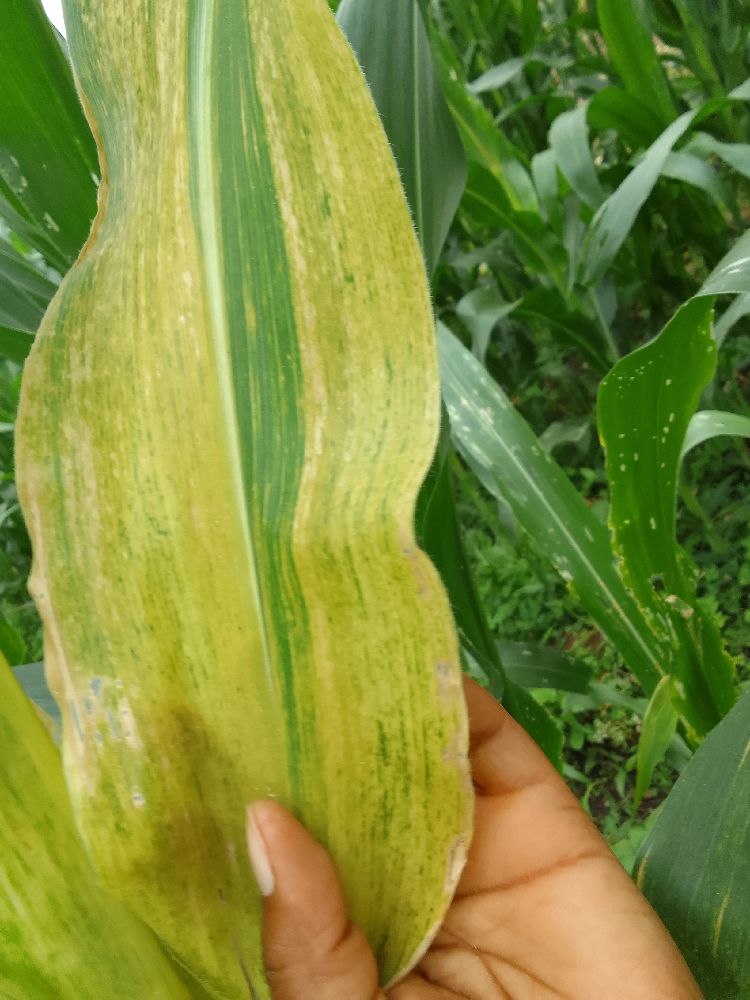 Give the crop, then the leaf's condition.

maize, maize lethal necrosis
